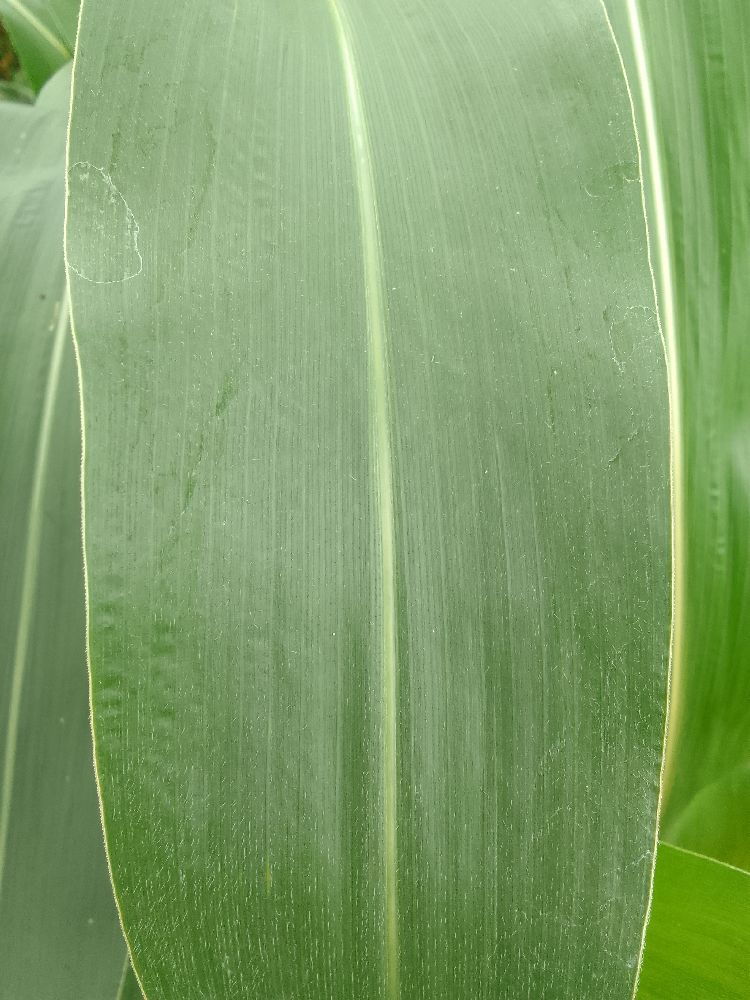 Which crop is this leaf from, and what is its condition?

maize, healthy
